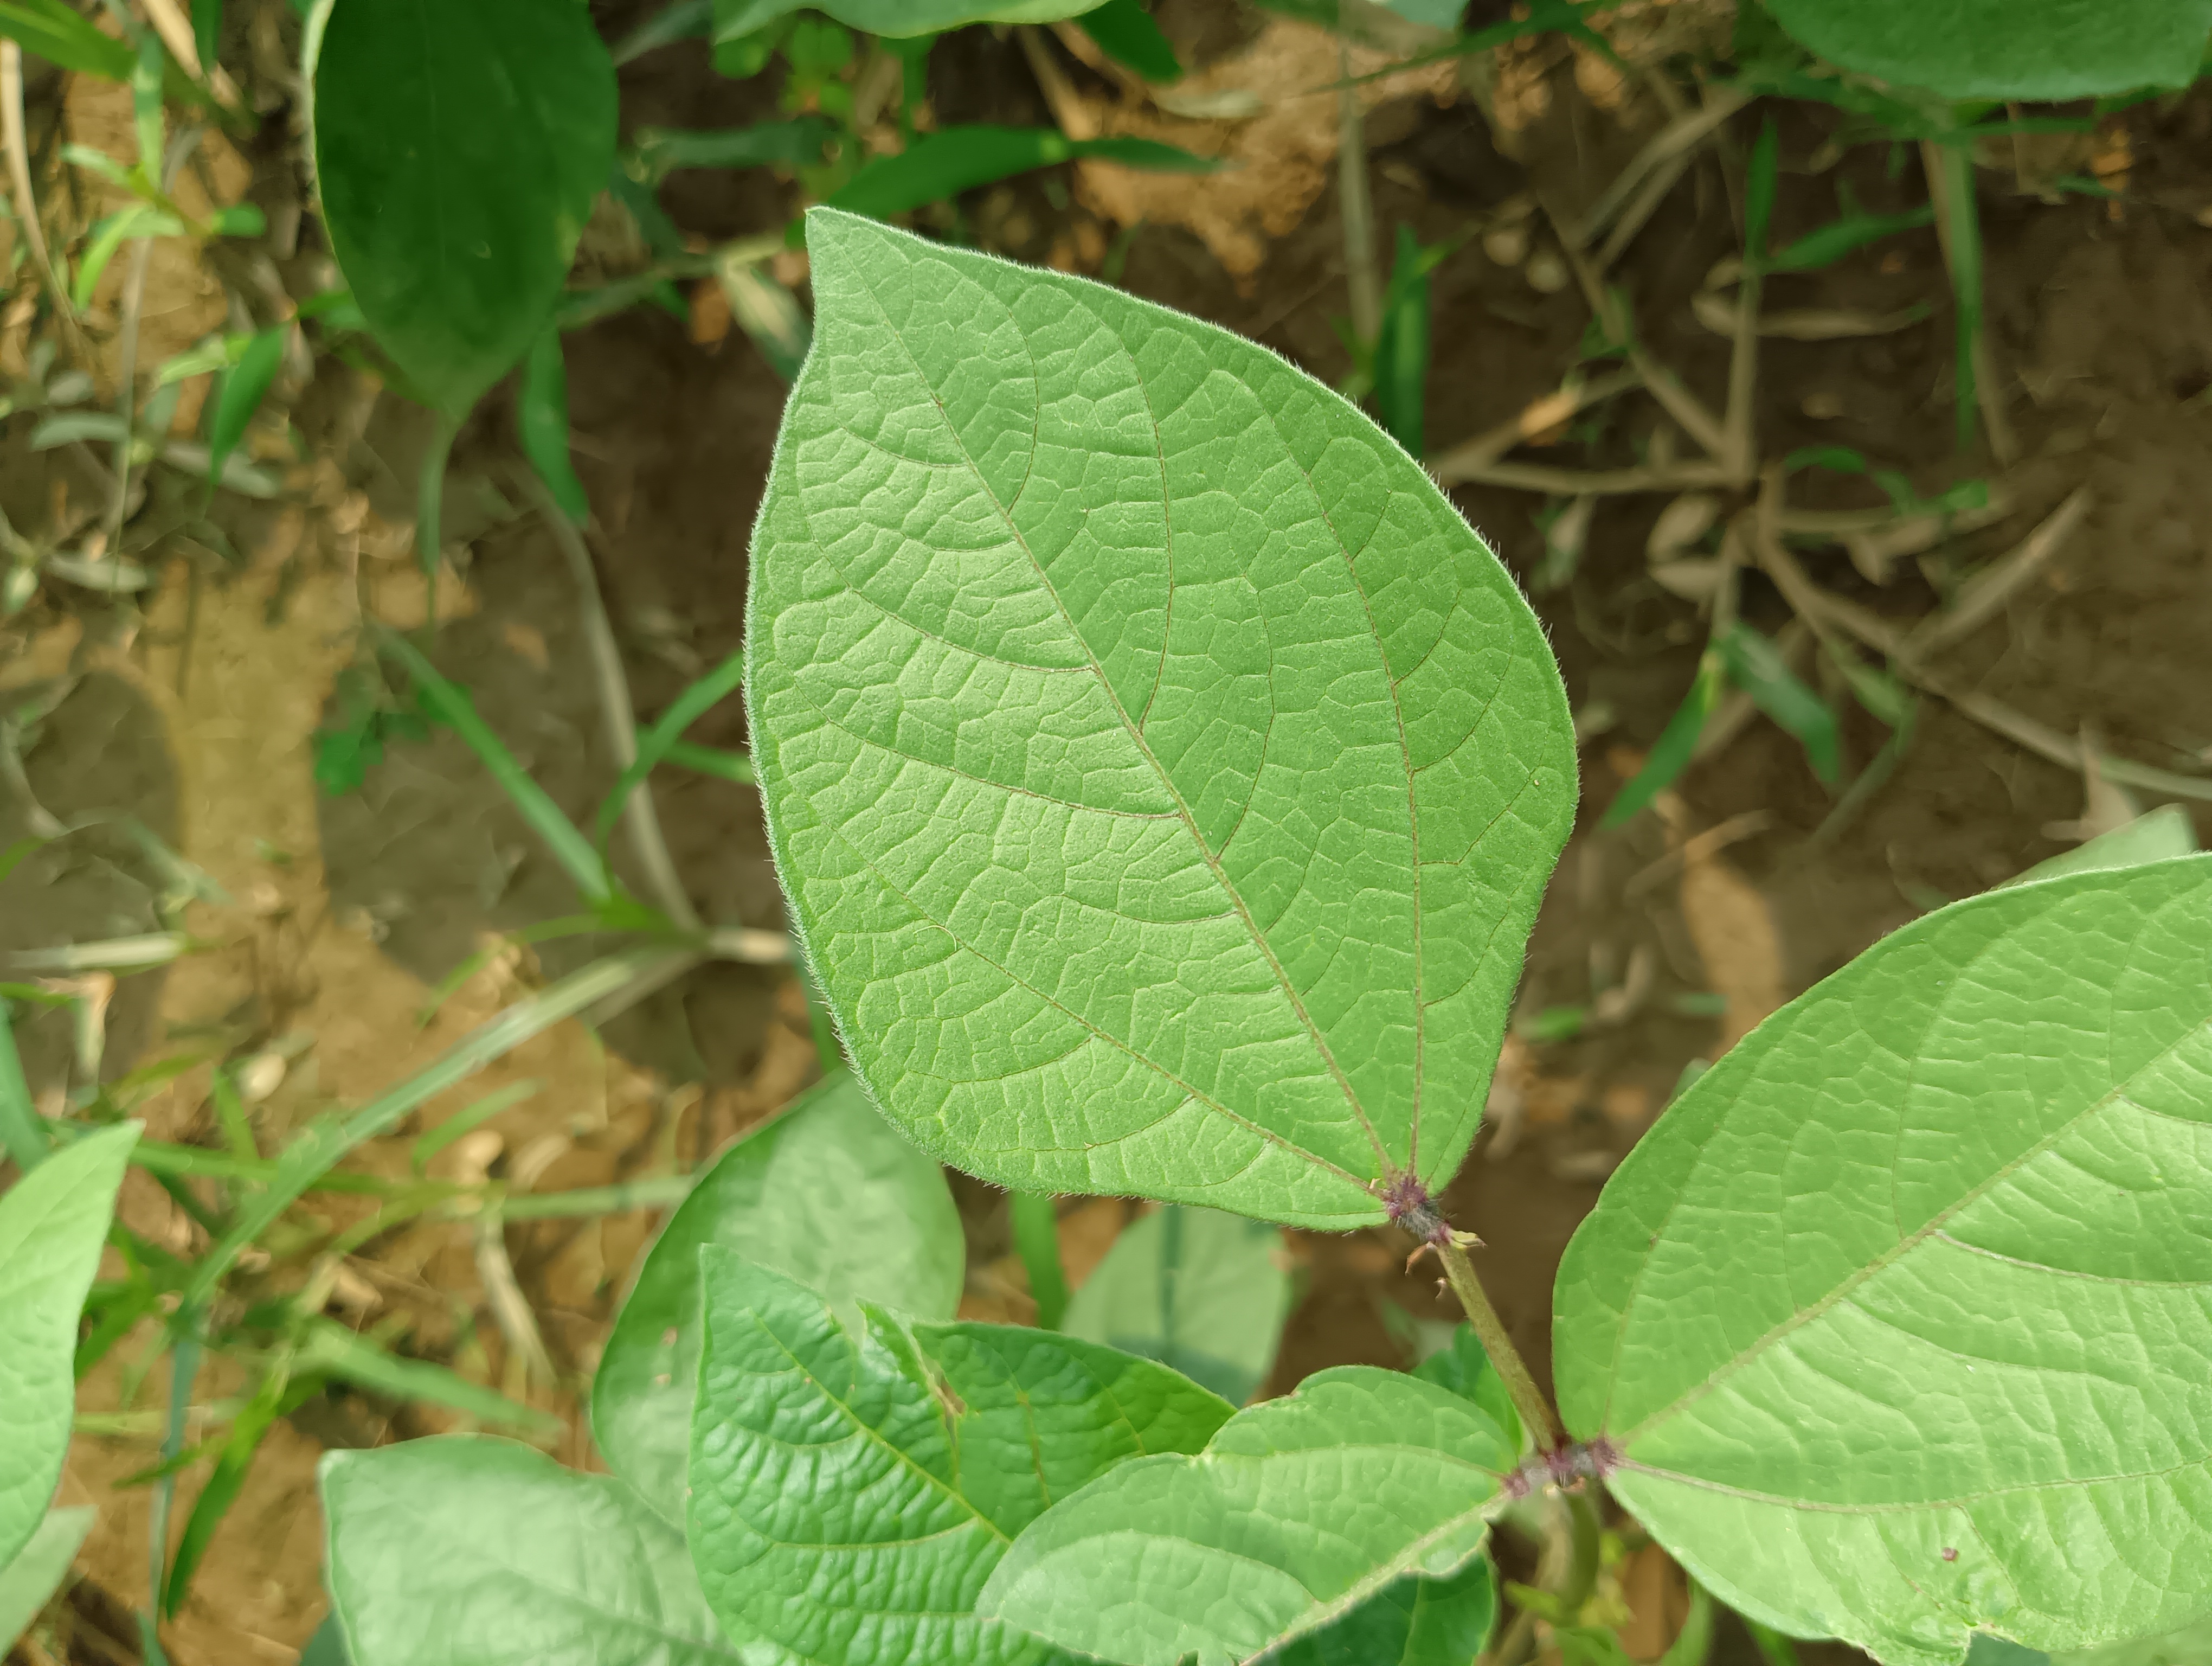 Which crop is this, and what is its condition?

mungbean, healthy
